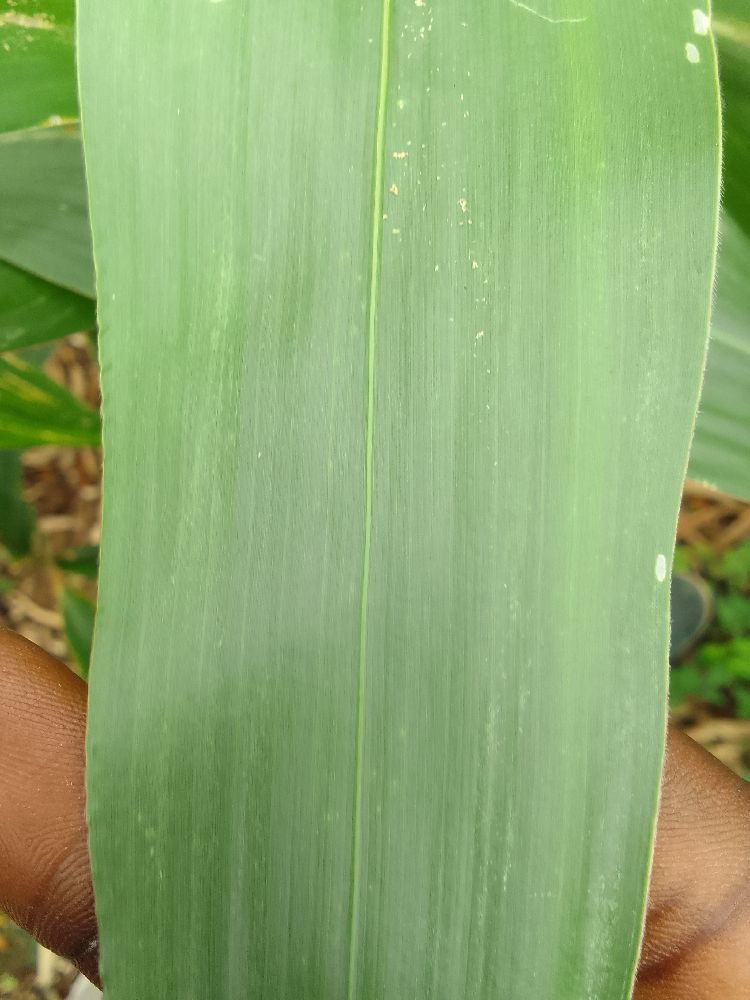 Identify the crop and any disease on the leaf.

maize, healthy
